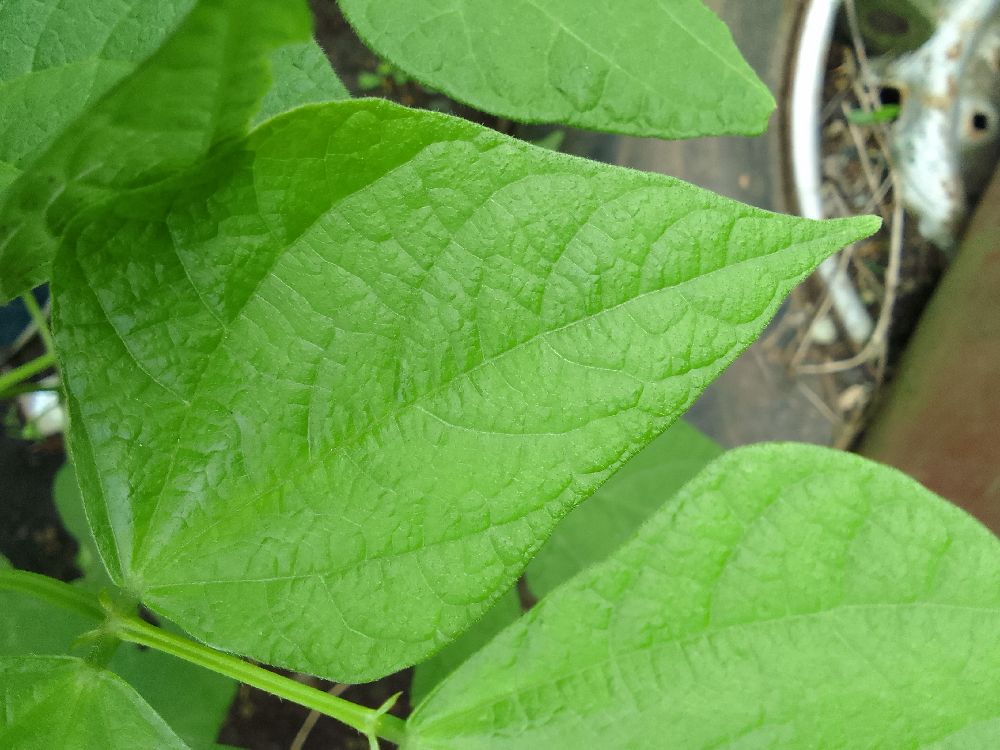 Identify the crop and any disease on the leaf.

common bean, healthy
